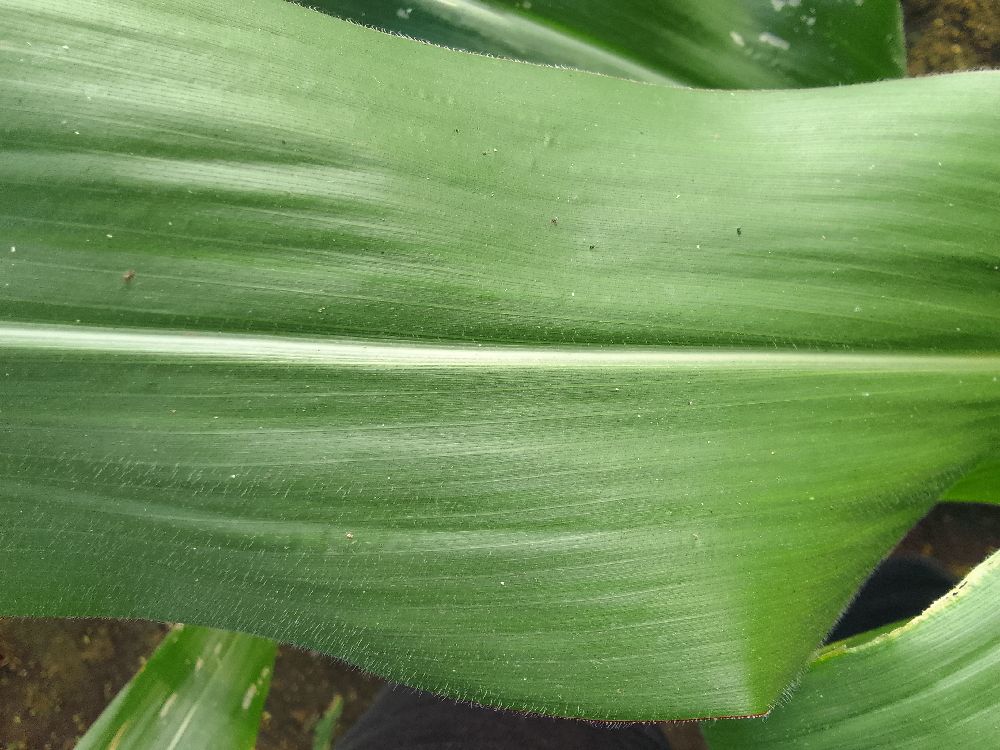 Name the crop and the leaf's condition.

maize, healthy
